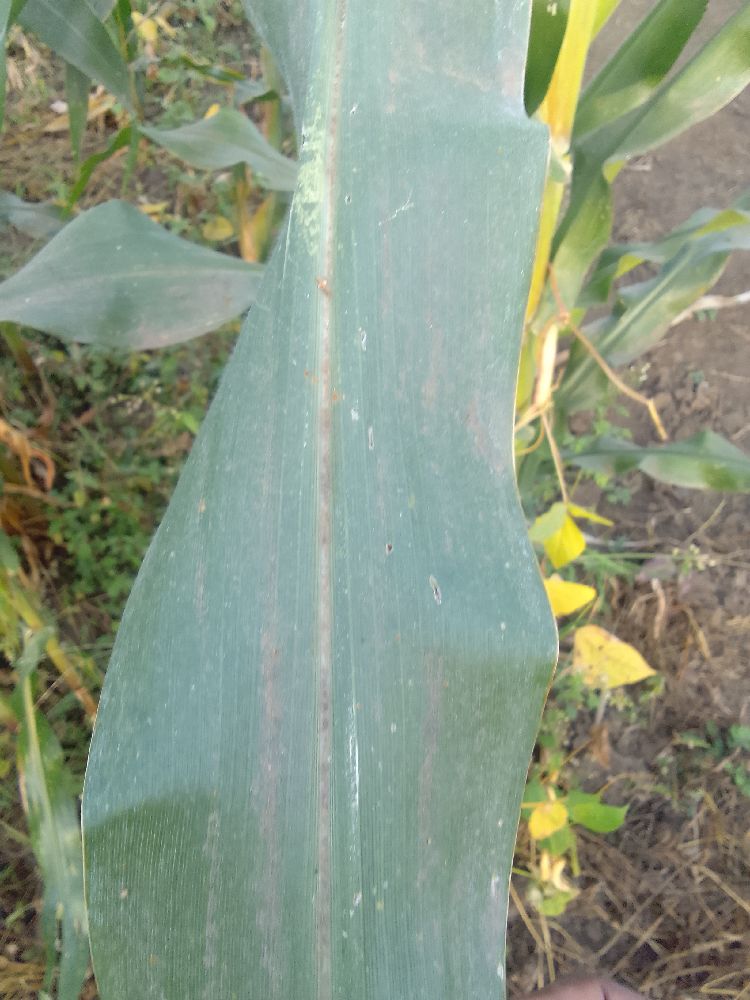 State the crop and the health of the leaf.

maize, healthy
